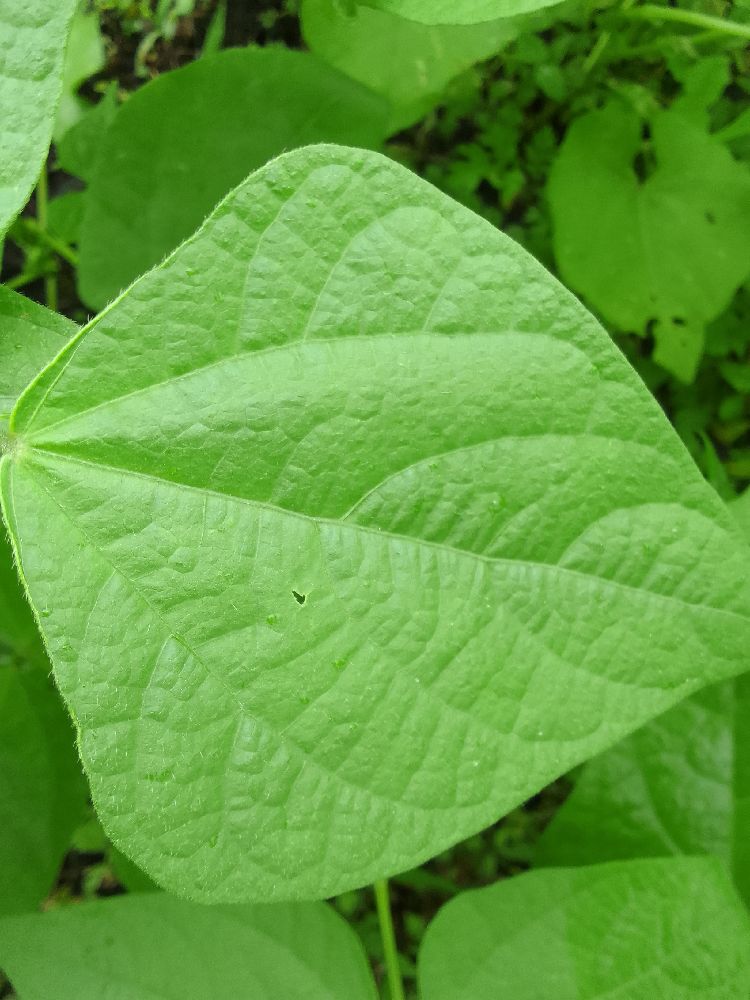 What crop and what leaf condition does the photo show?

common bean, healthy
